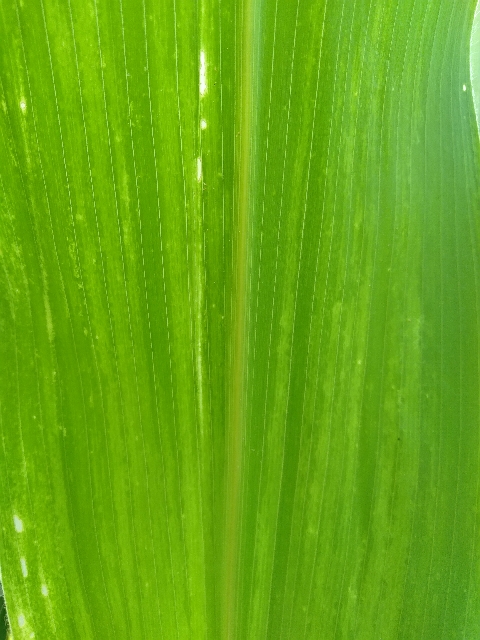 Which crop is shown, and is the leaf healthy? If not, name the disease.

maize, maize lethal necrosis
